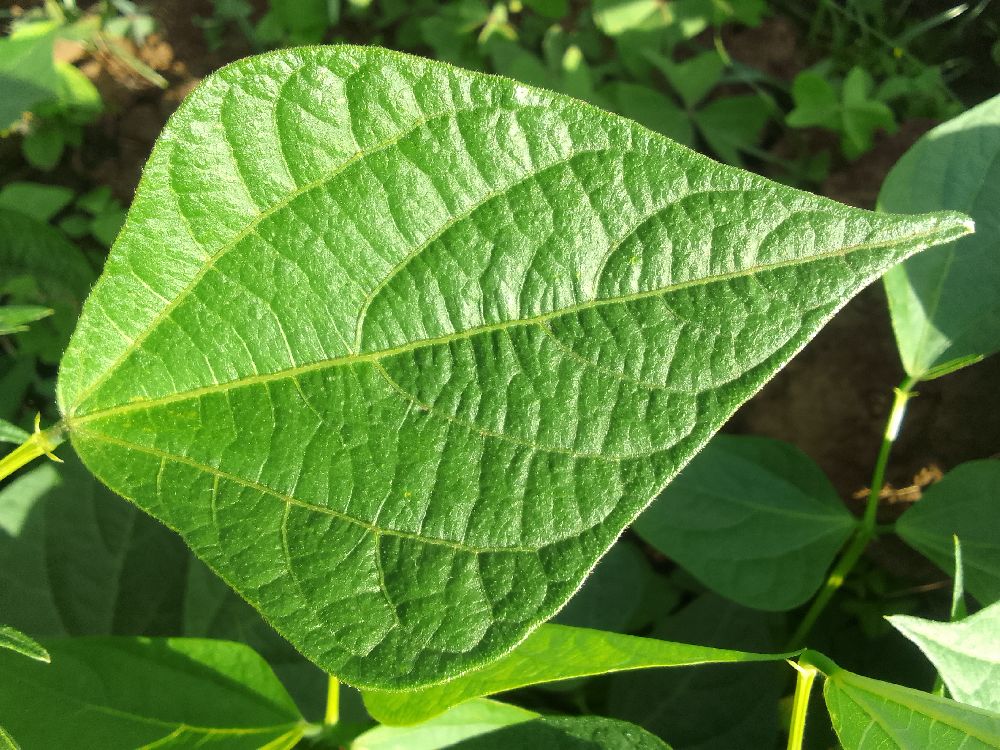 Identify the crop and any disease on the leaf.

common bean, healthy
